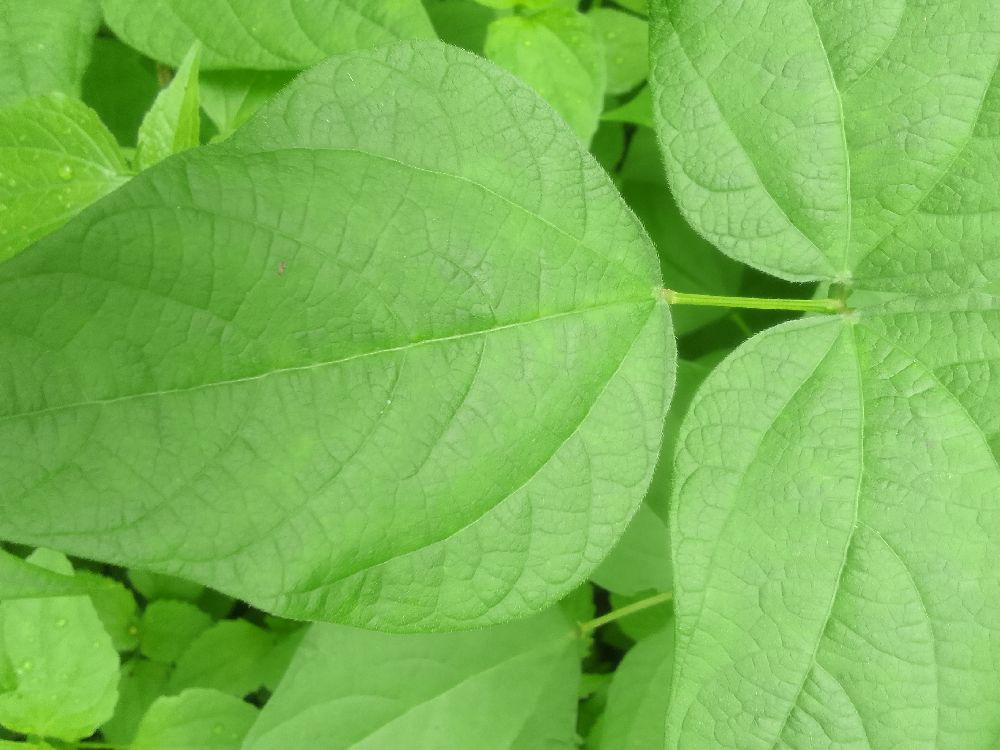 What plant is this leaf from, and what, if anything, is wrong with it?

common bean, healthy
